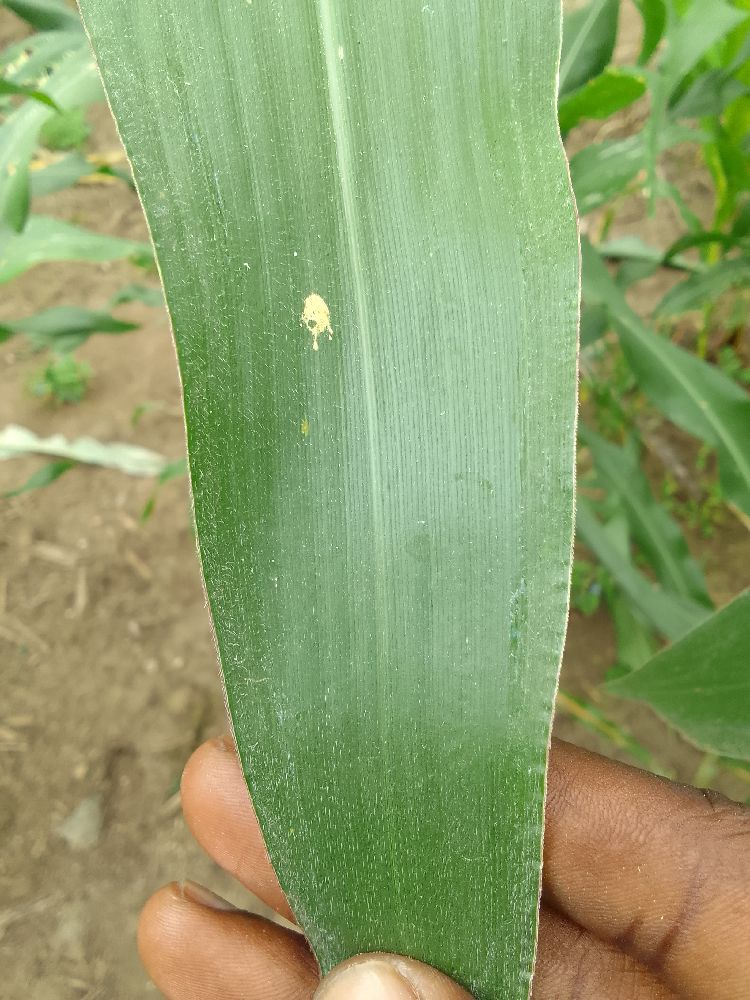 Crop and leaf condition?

maize, healthy
